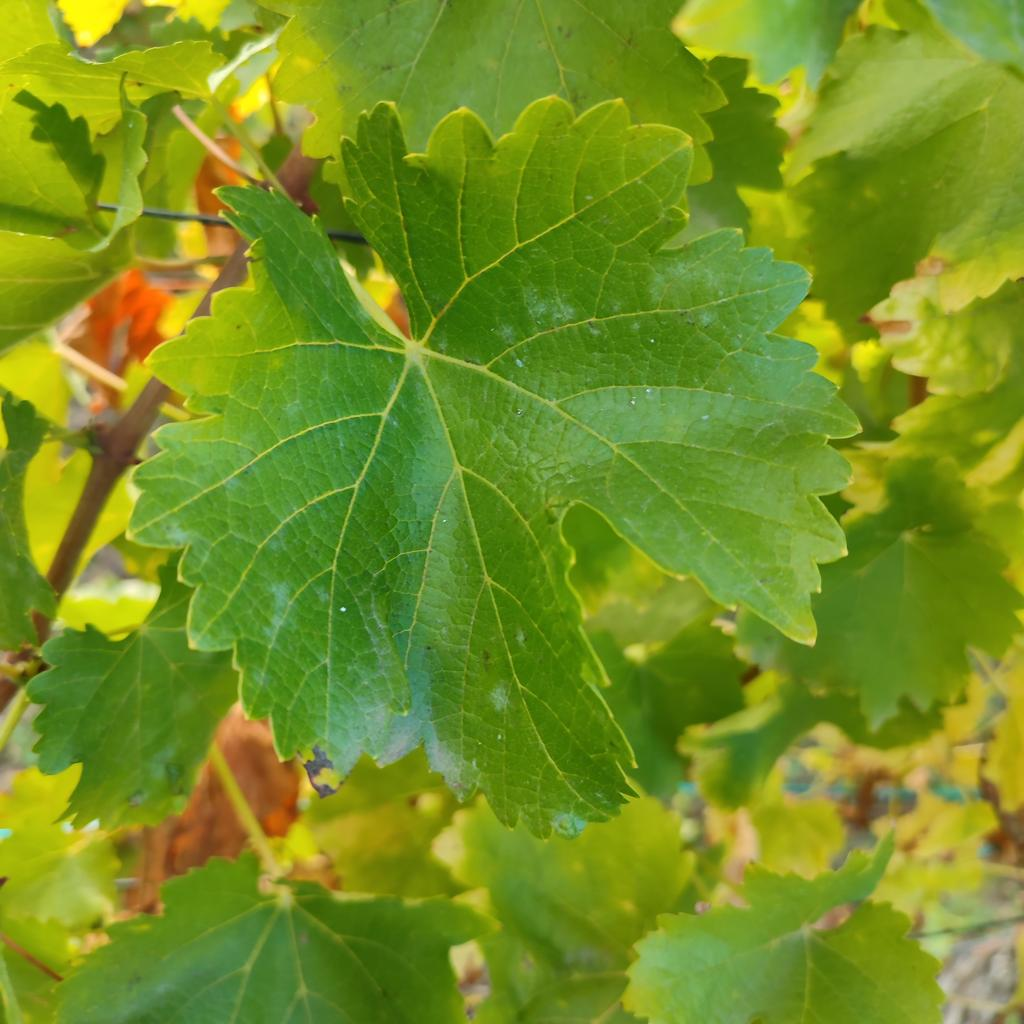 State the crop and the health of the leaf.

grapevine, powdery mildew
